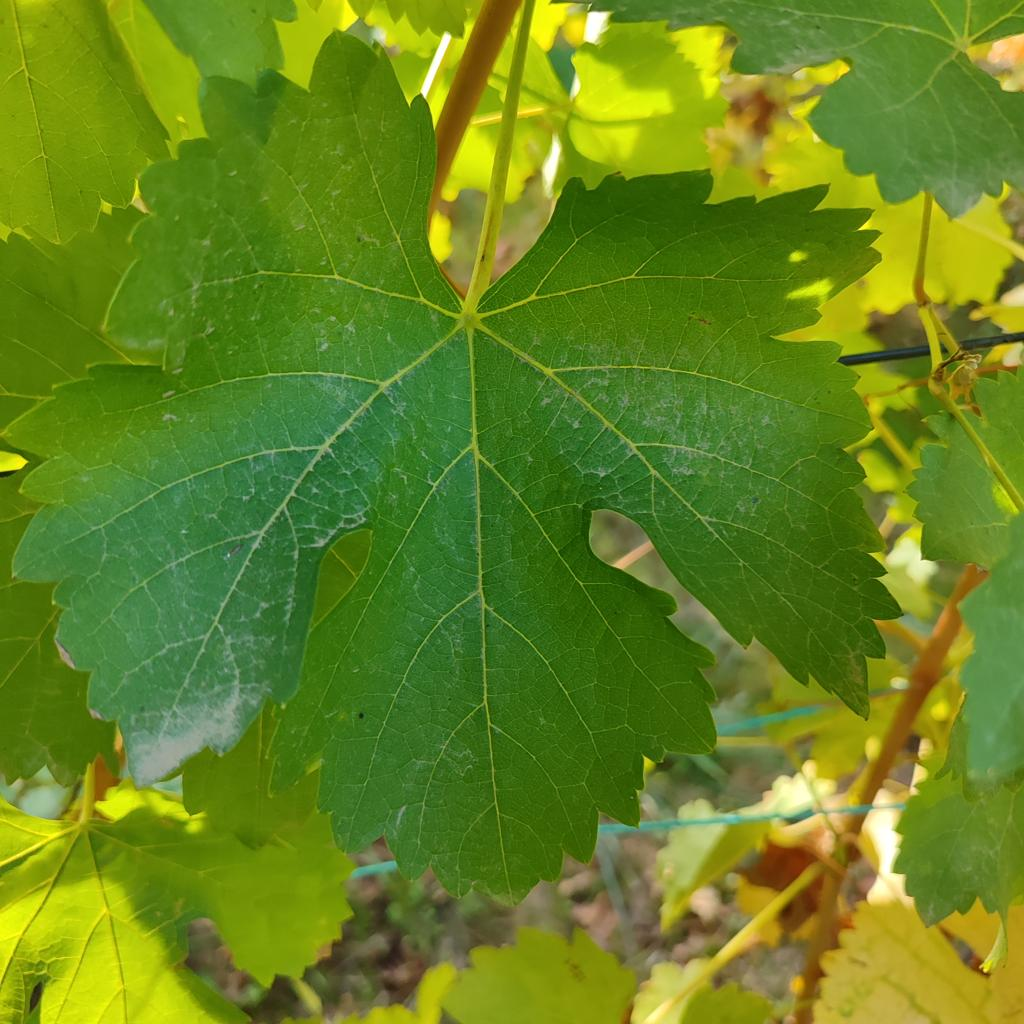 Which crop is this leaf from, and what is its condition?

grapevine, powdery mildew
